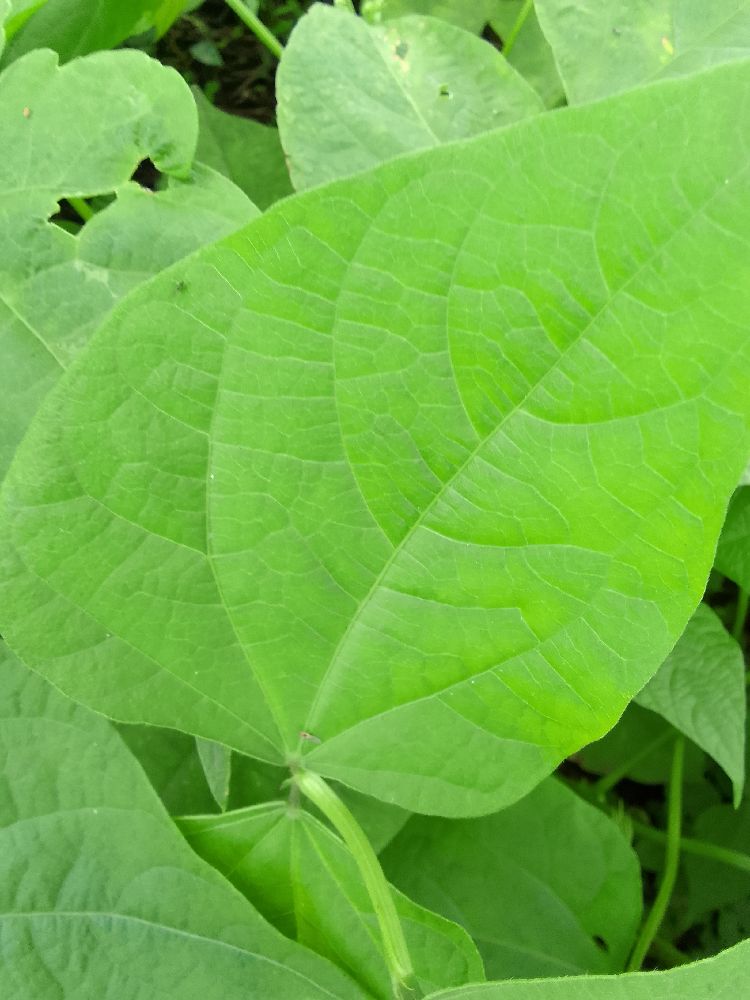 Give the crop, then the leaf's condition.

common bean, healthy
